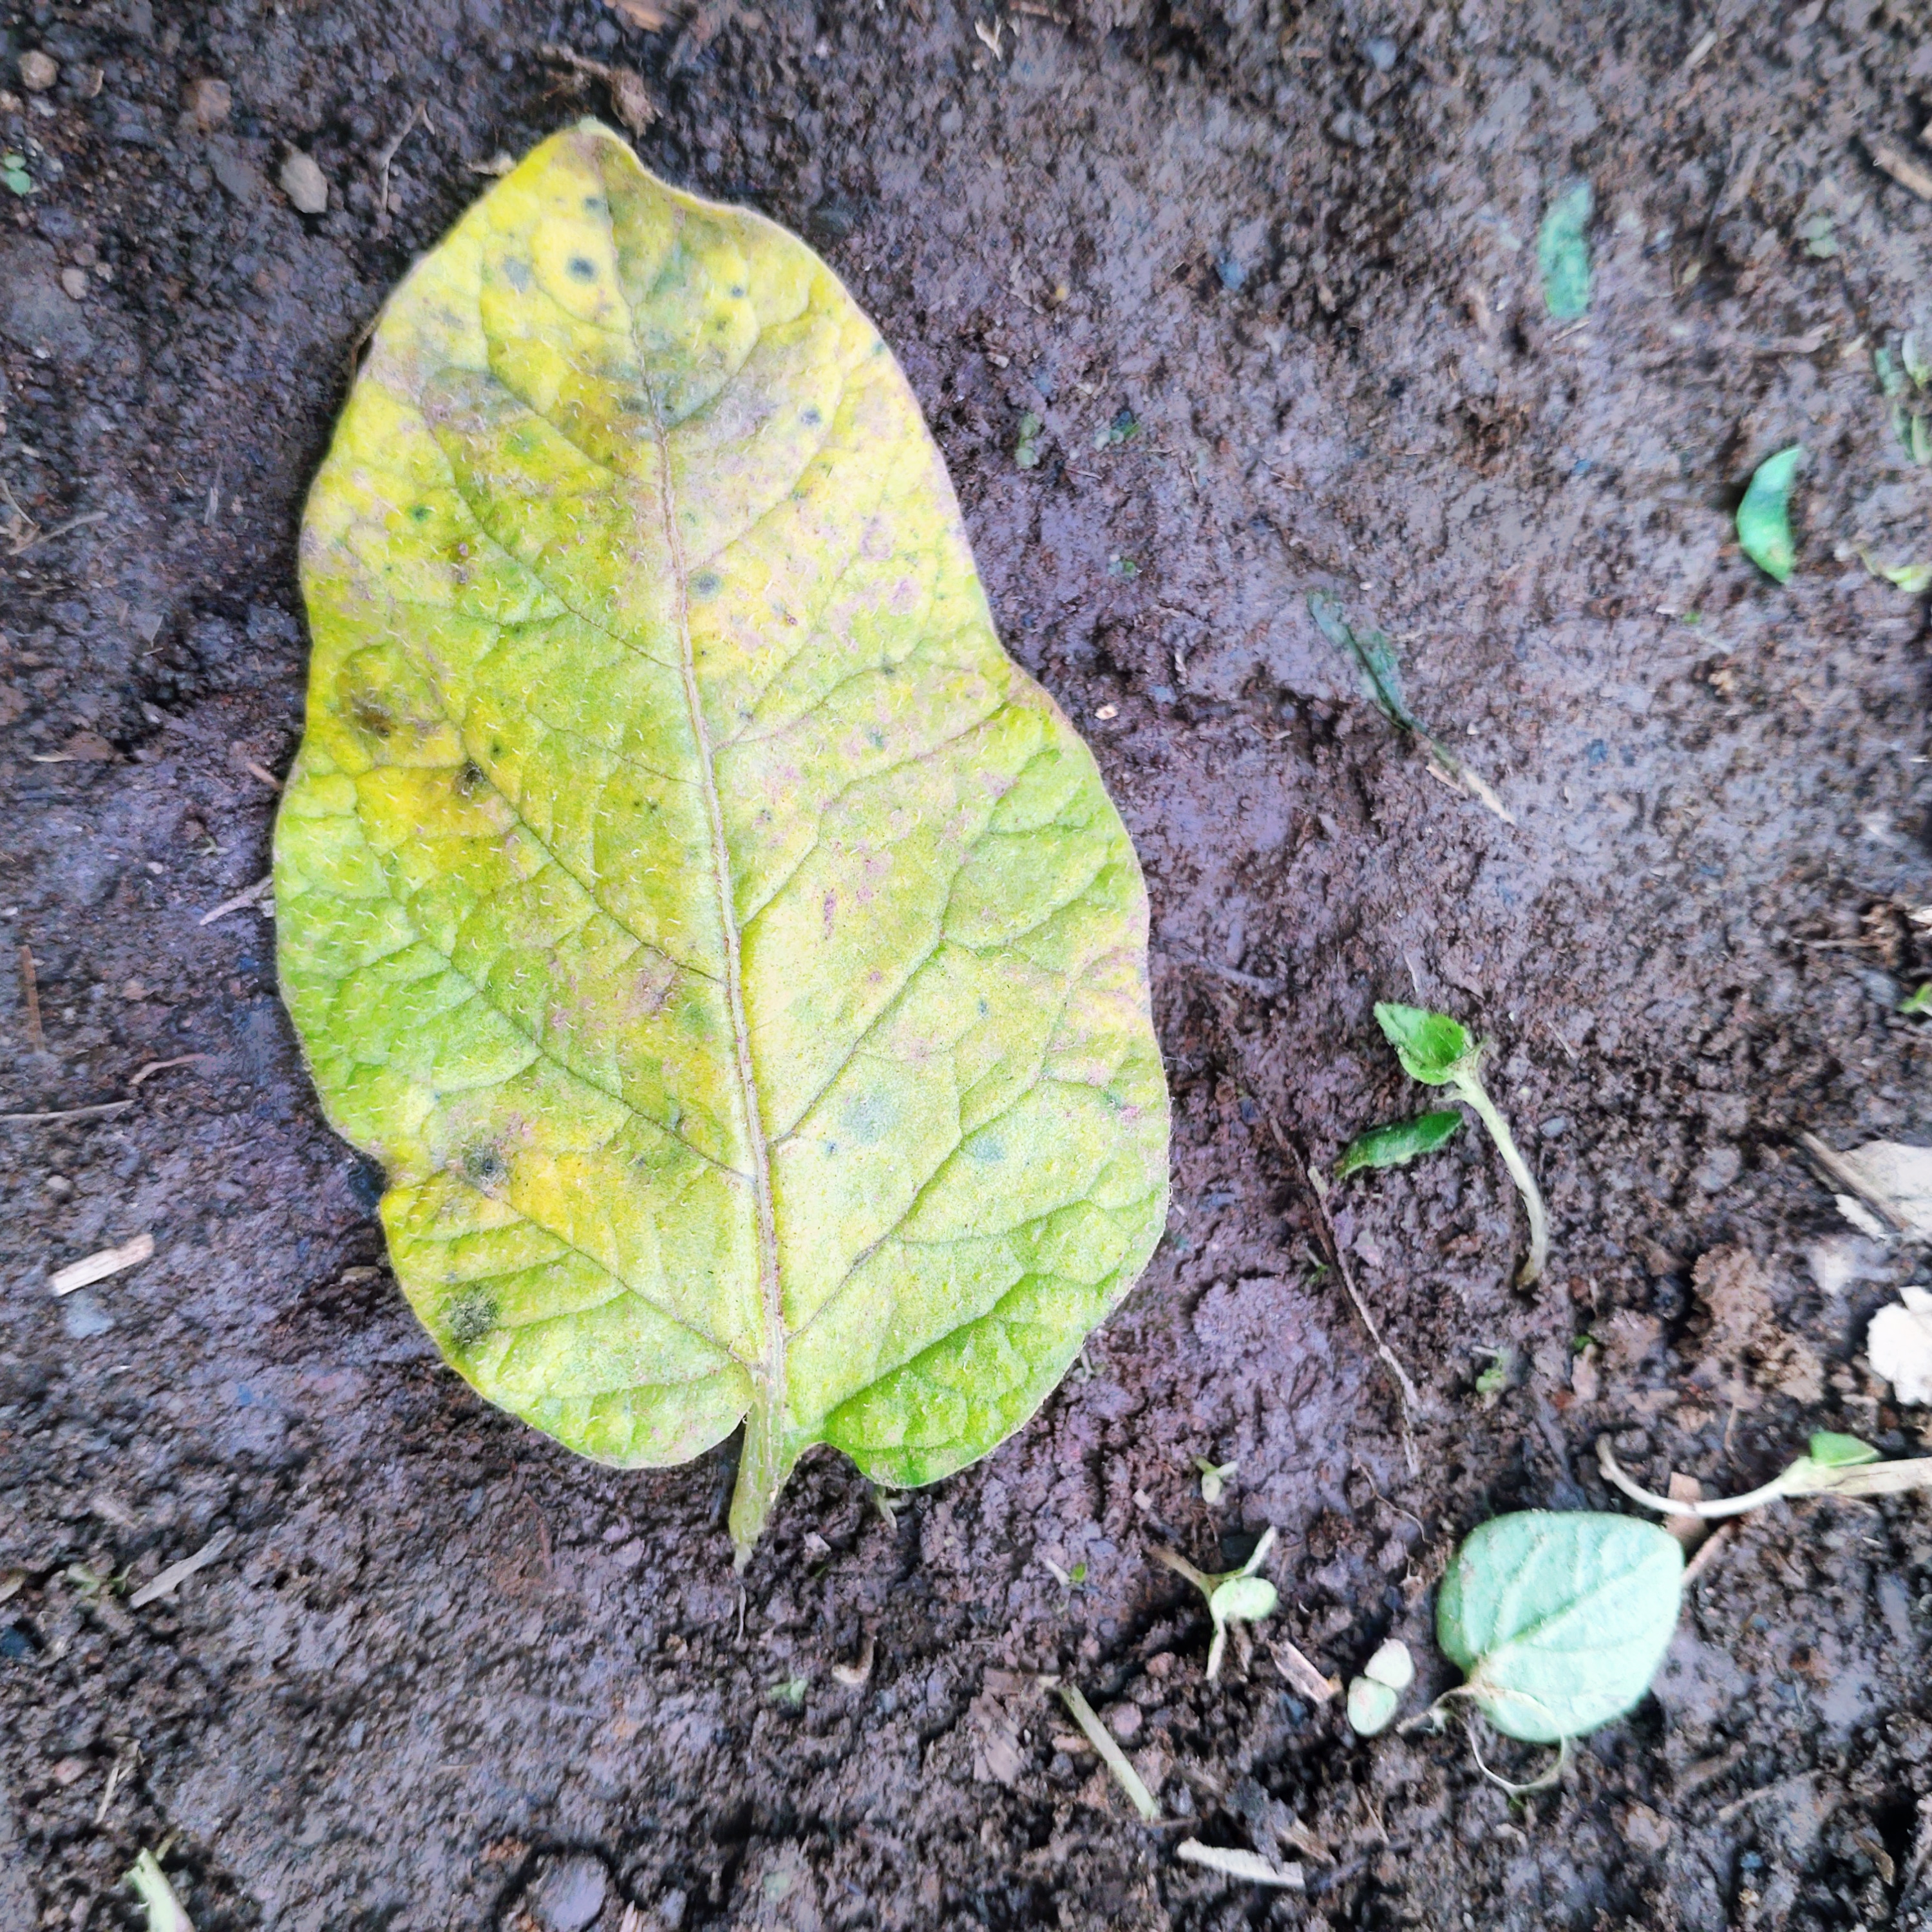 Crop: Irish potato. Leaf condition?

late blight
